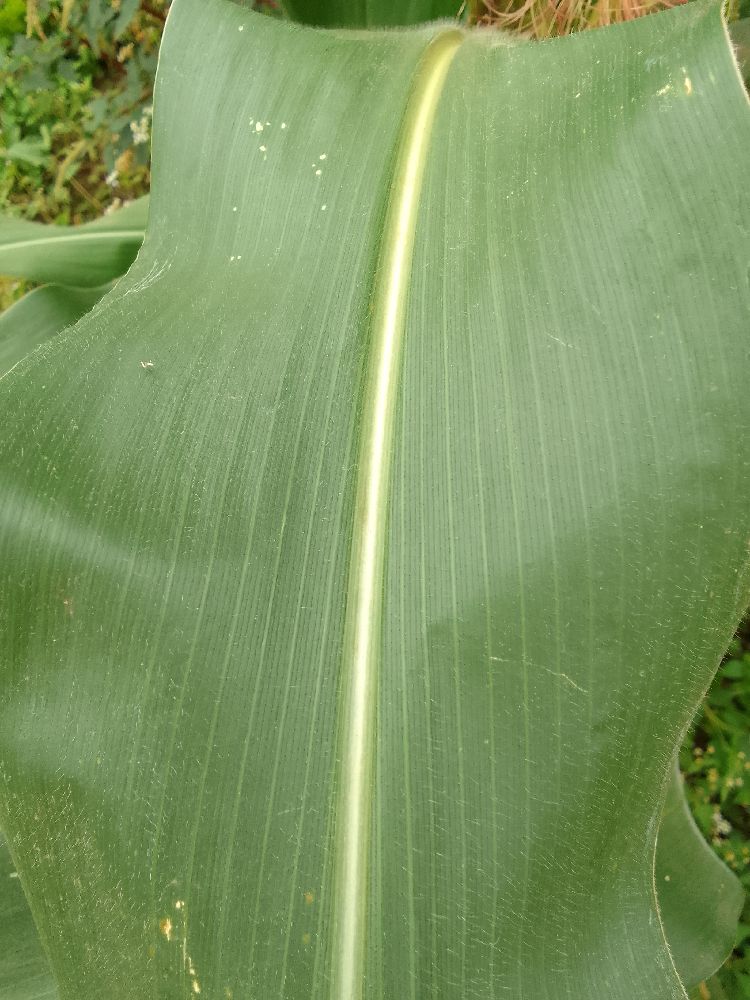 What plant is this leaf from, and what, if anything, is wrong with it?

maize, healthy
